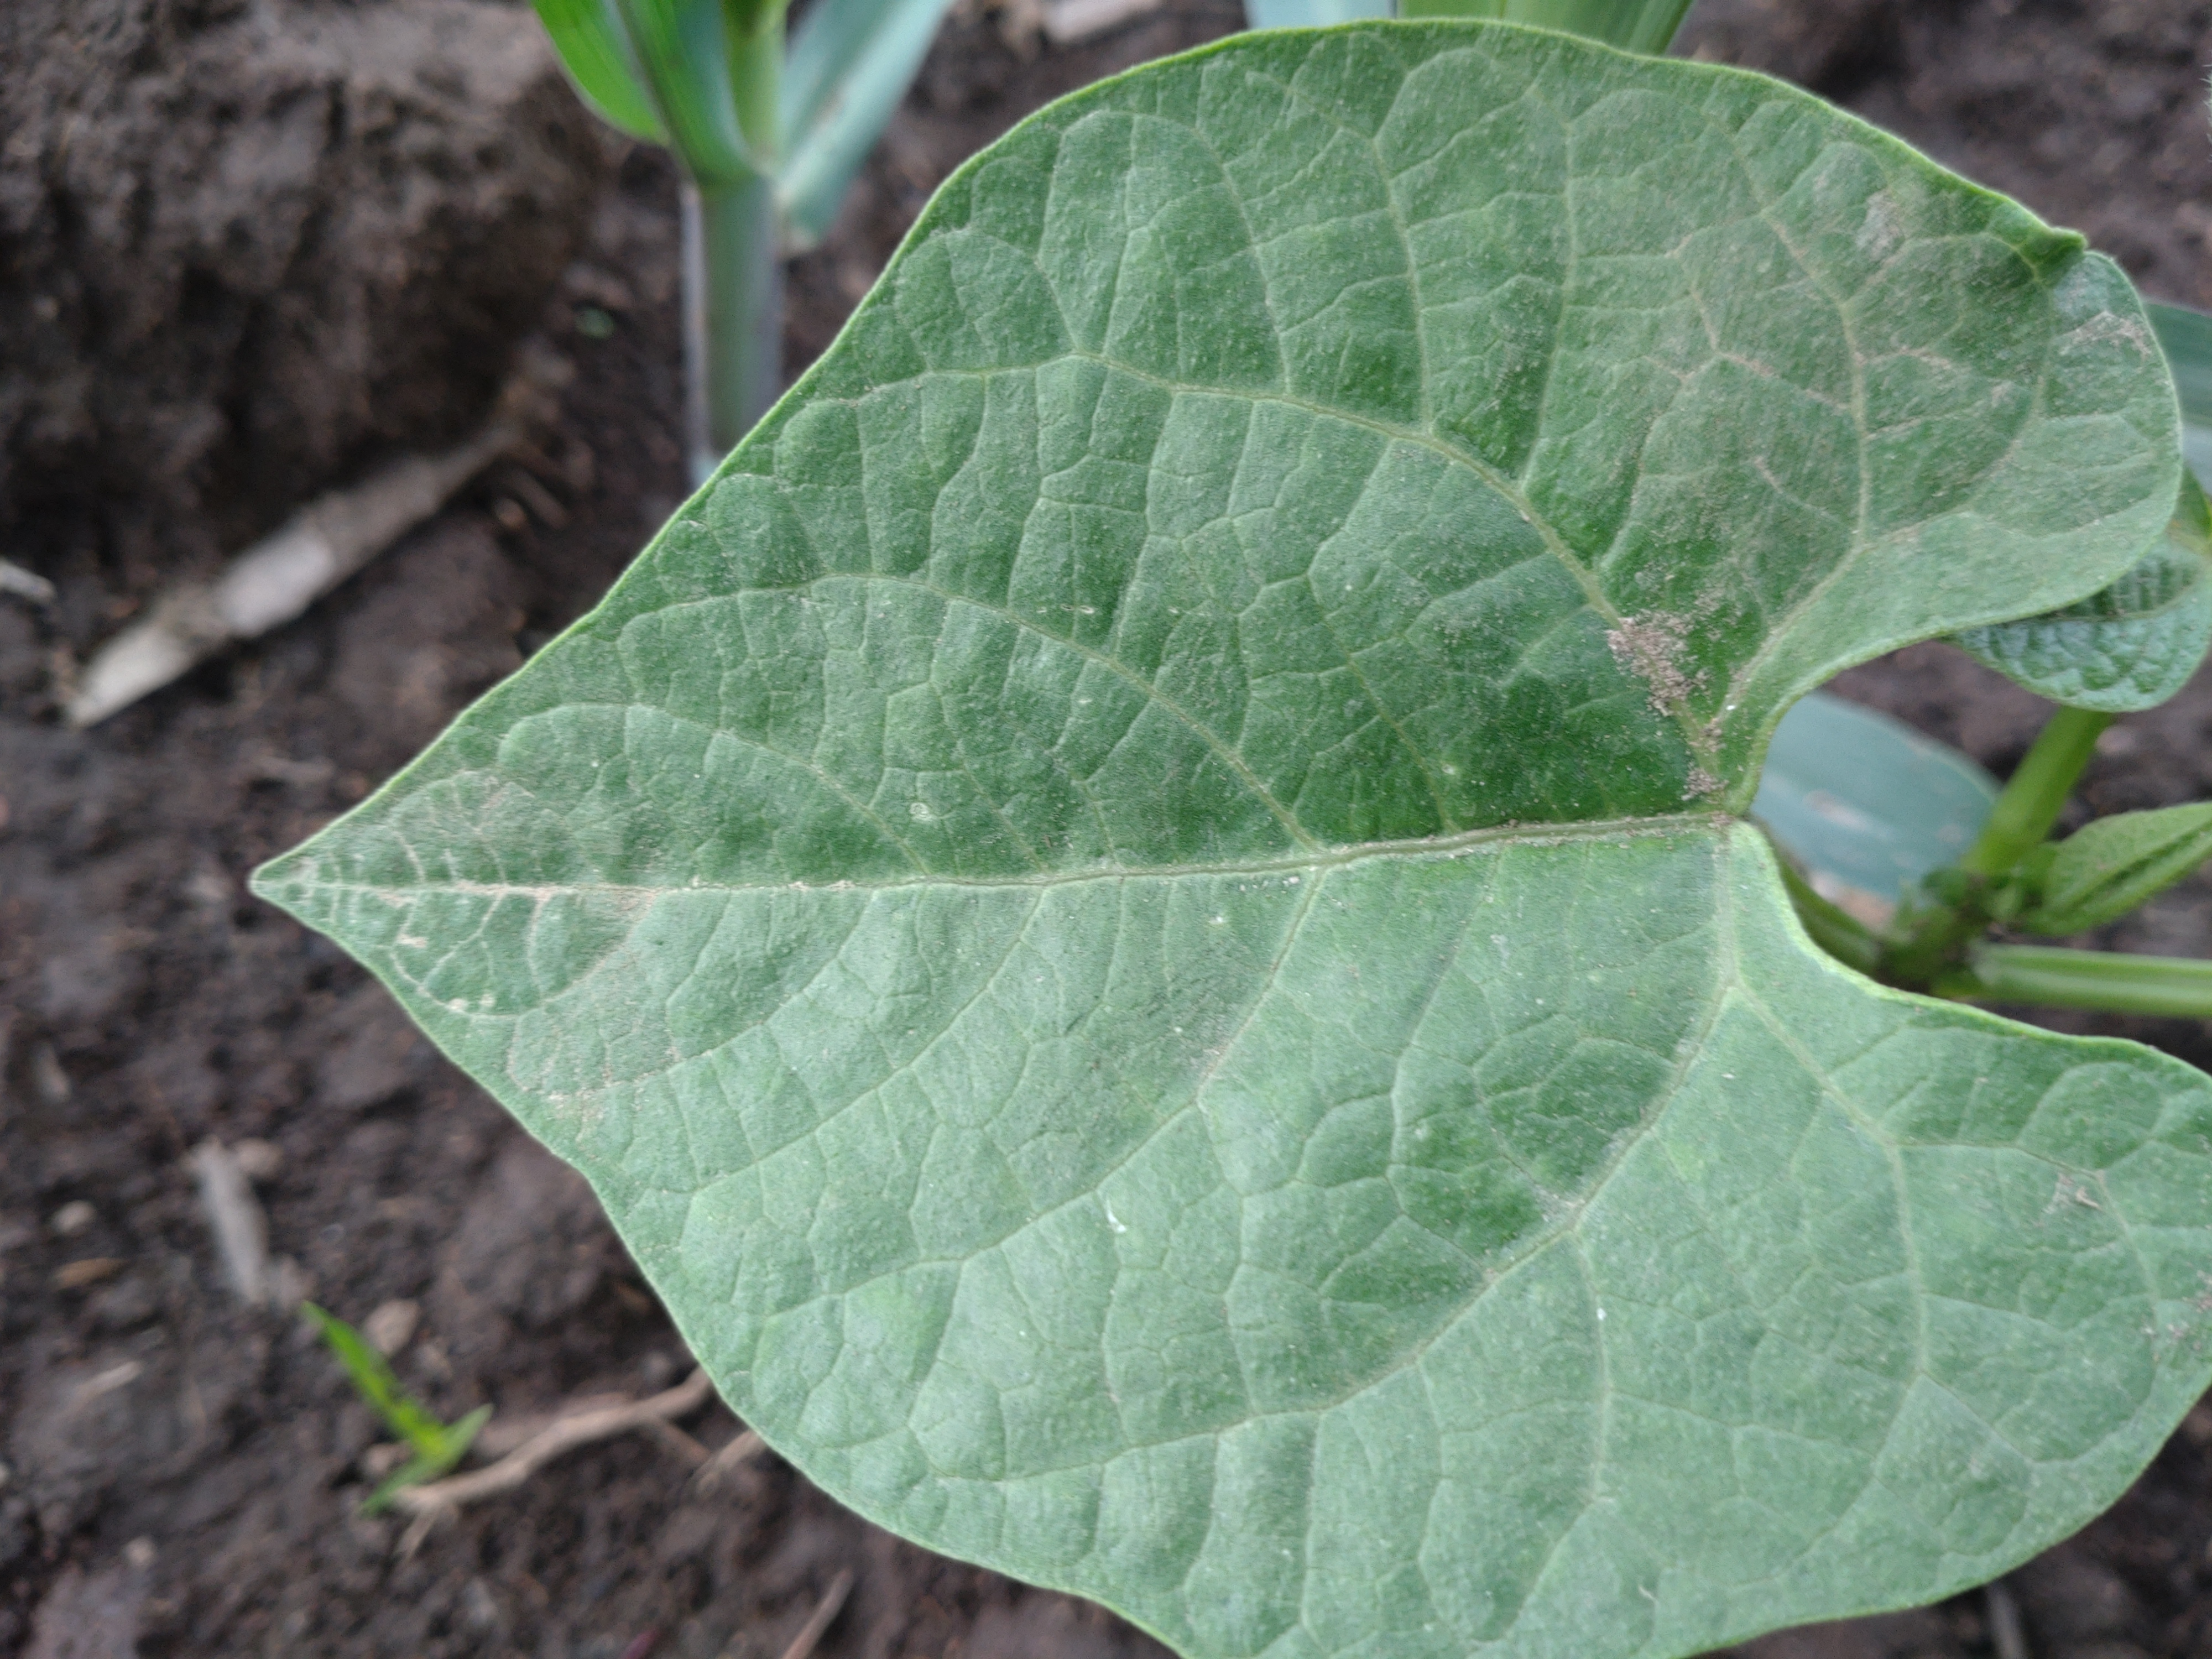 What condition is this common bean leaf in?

healthy
